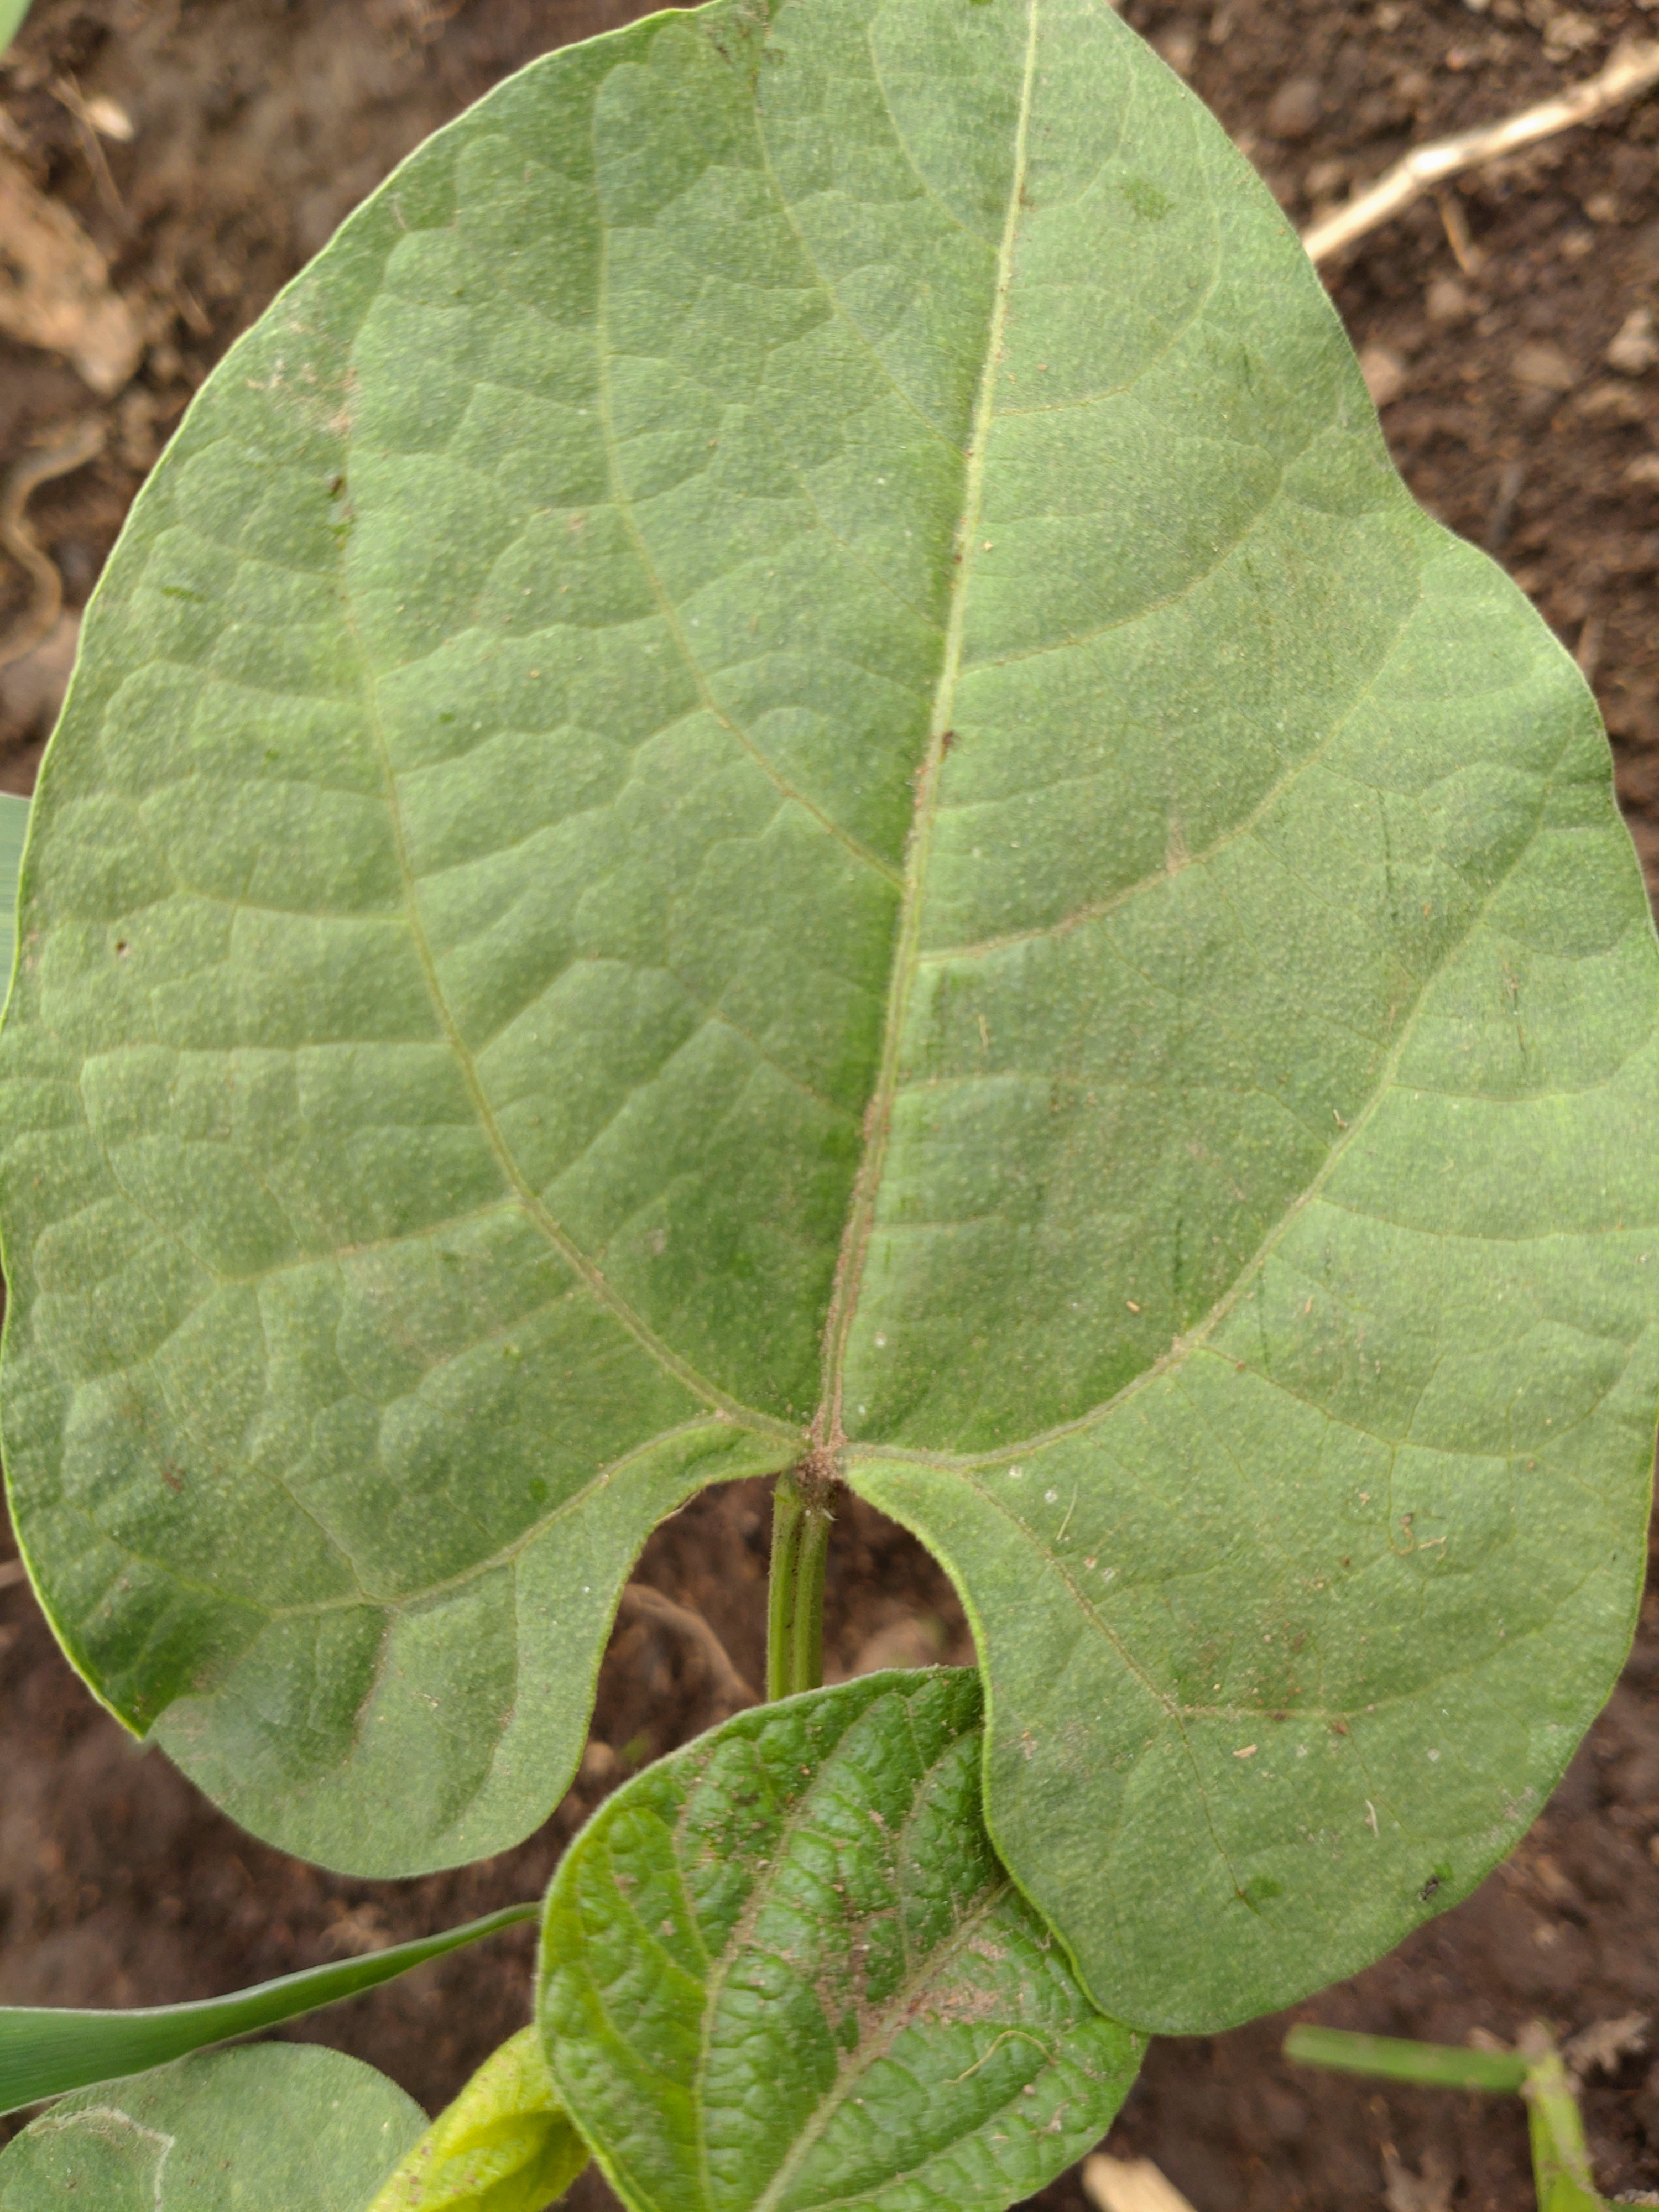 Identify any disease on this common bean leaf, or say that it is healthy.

healthy
